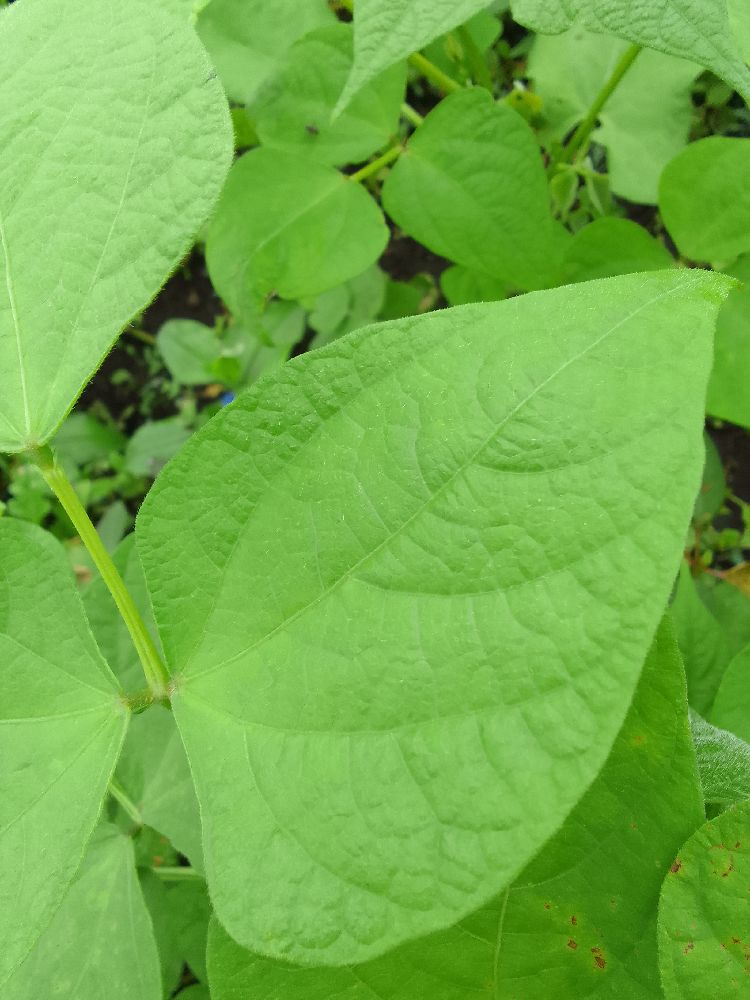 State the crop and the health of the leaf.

common bean, healthy
